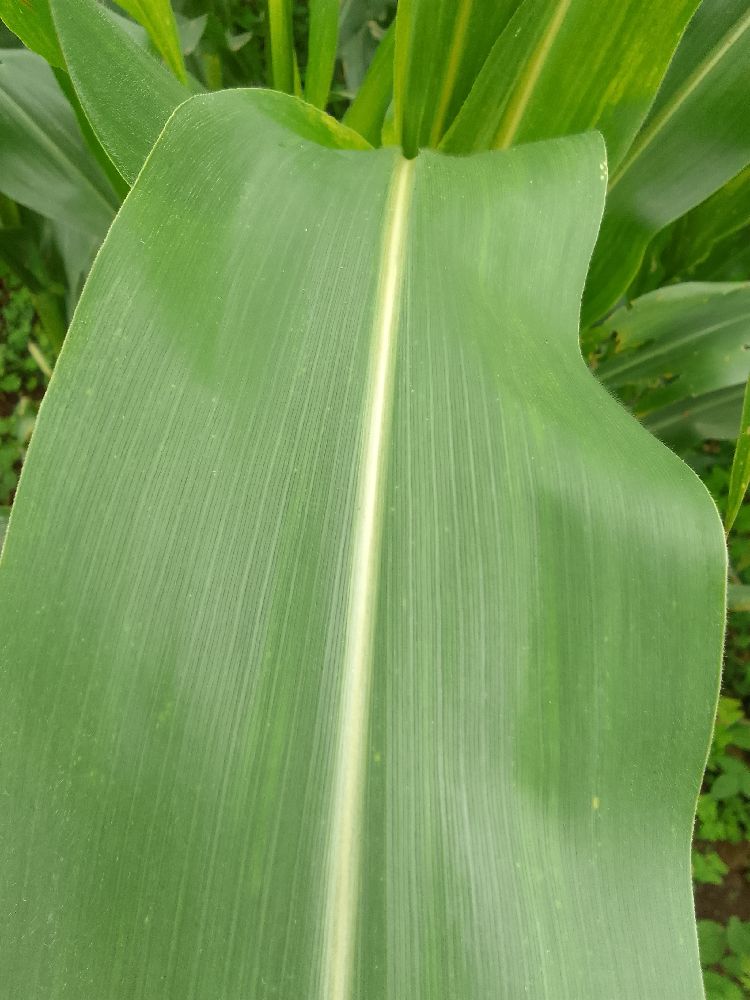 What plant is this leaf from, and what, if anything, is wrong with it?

maize, healthy
